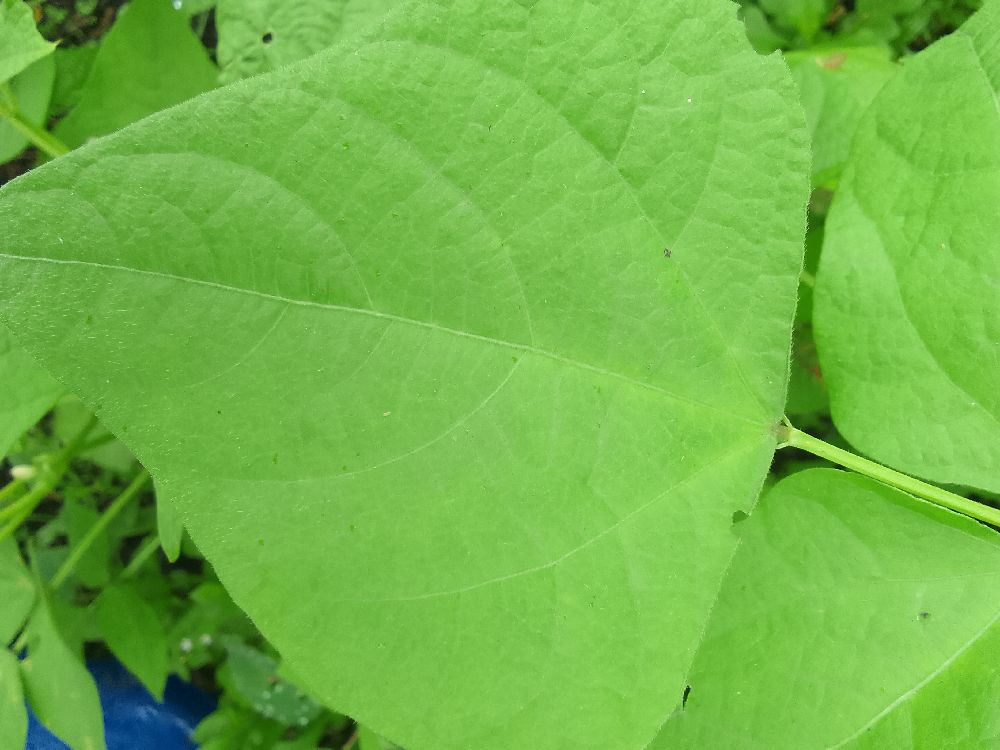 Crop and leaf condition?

common bean, healthy
